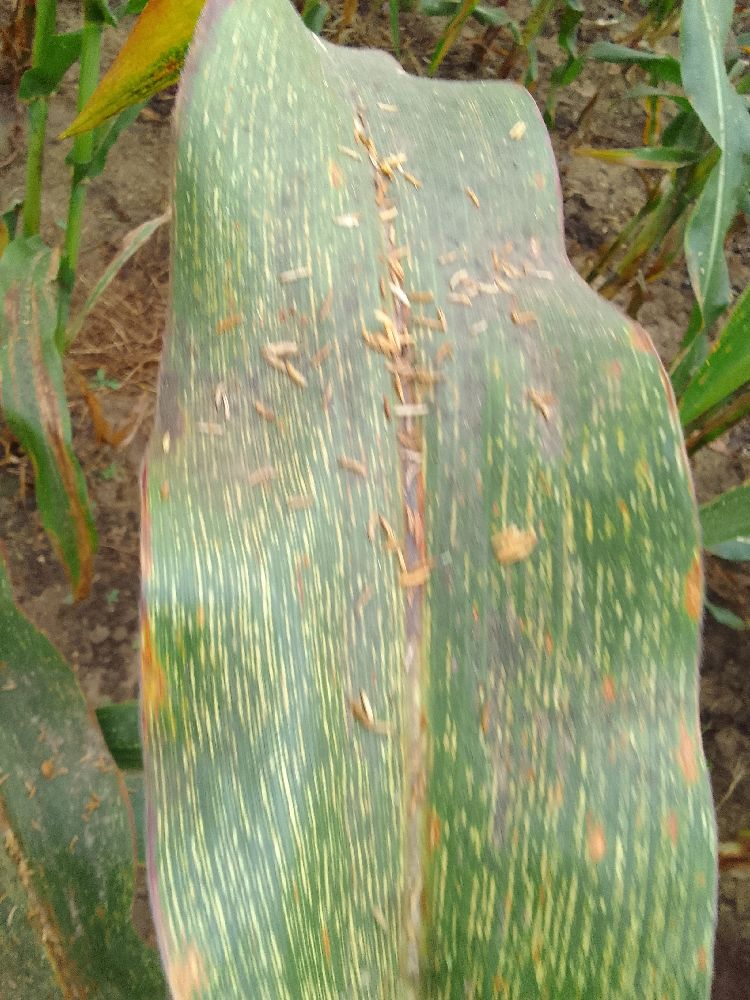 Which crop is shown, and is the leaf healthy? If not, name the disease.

maize, maize streak virus
